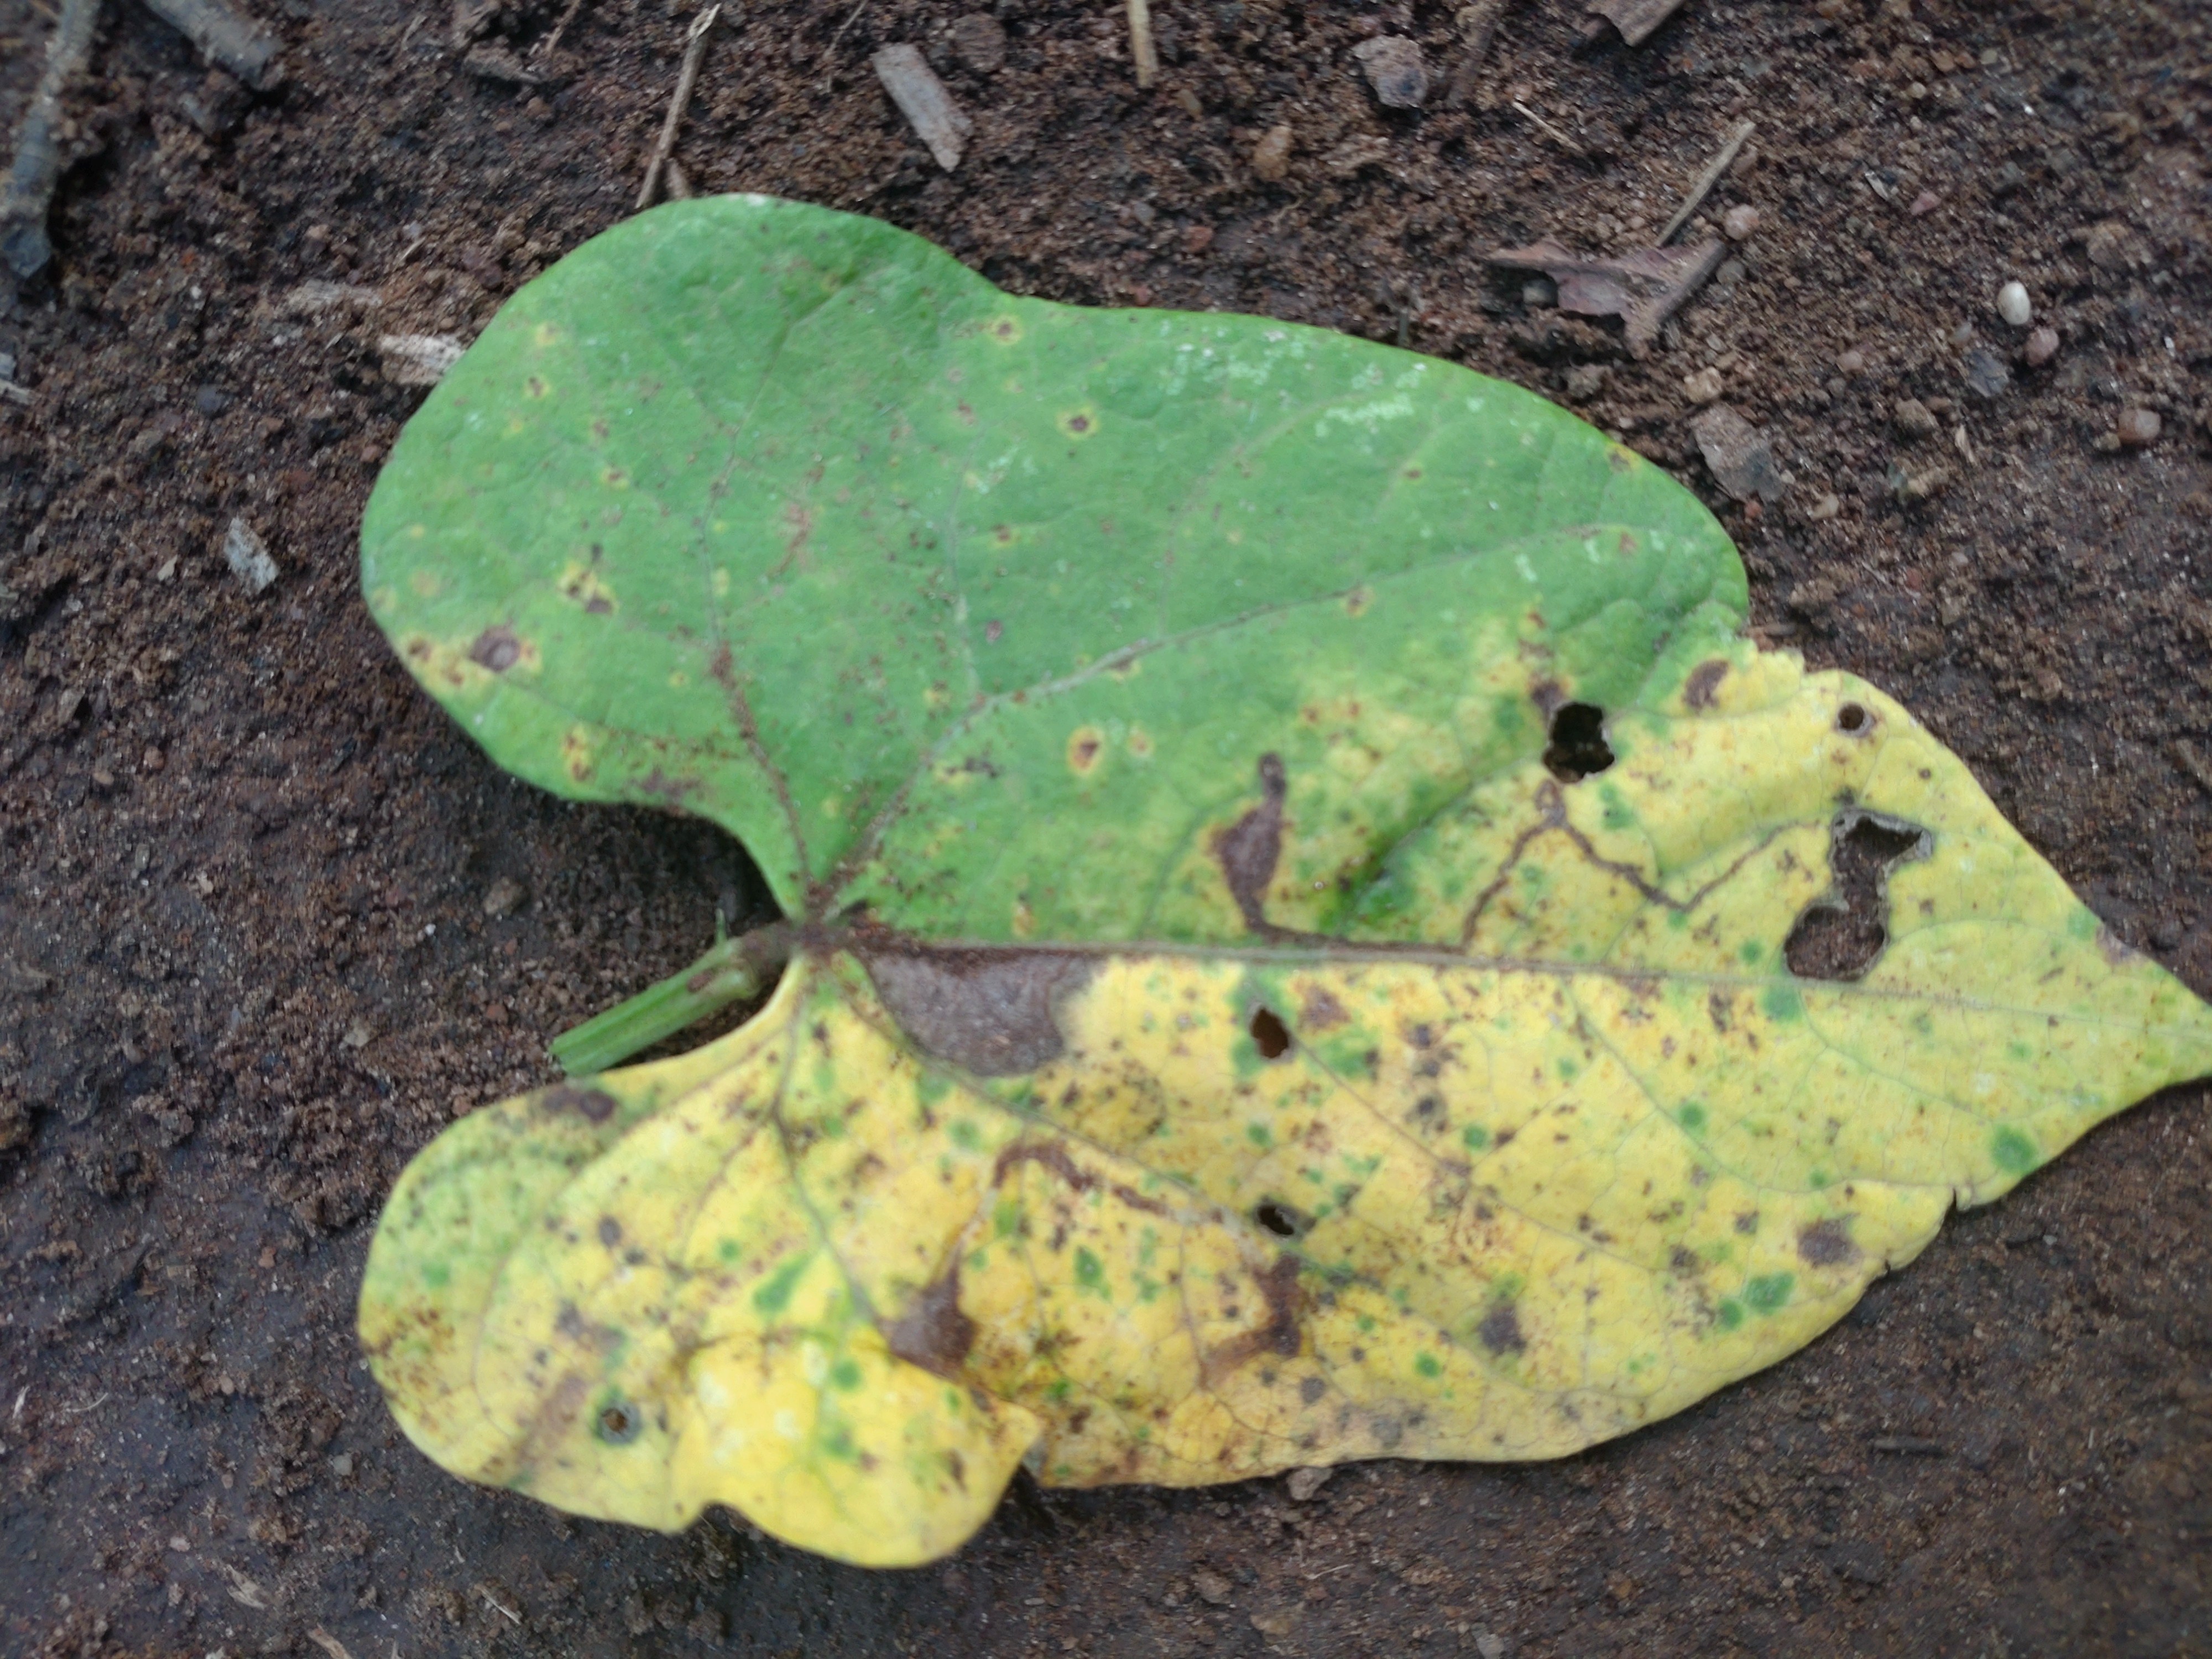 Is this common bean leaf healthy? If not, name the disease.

anthracnose
